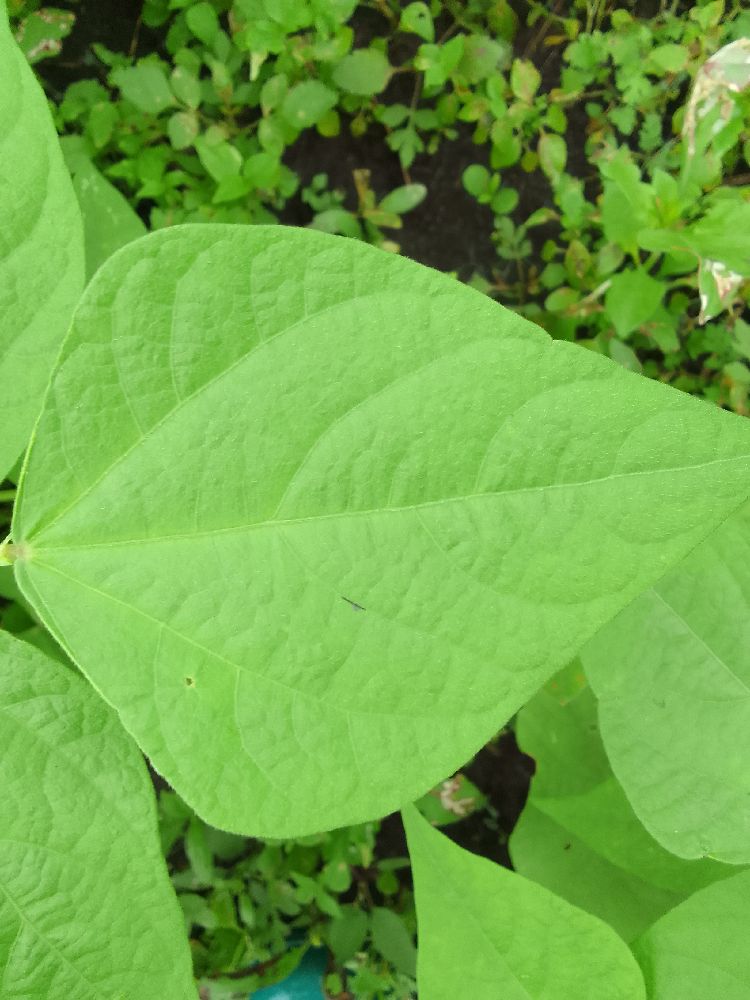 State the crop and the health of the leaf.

common bean, healthy
